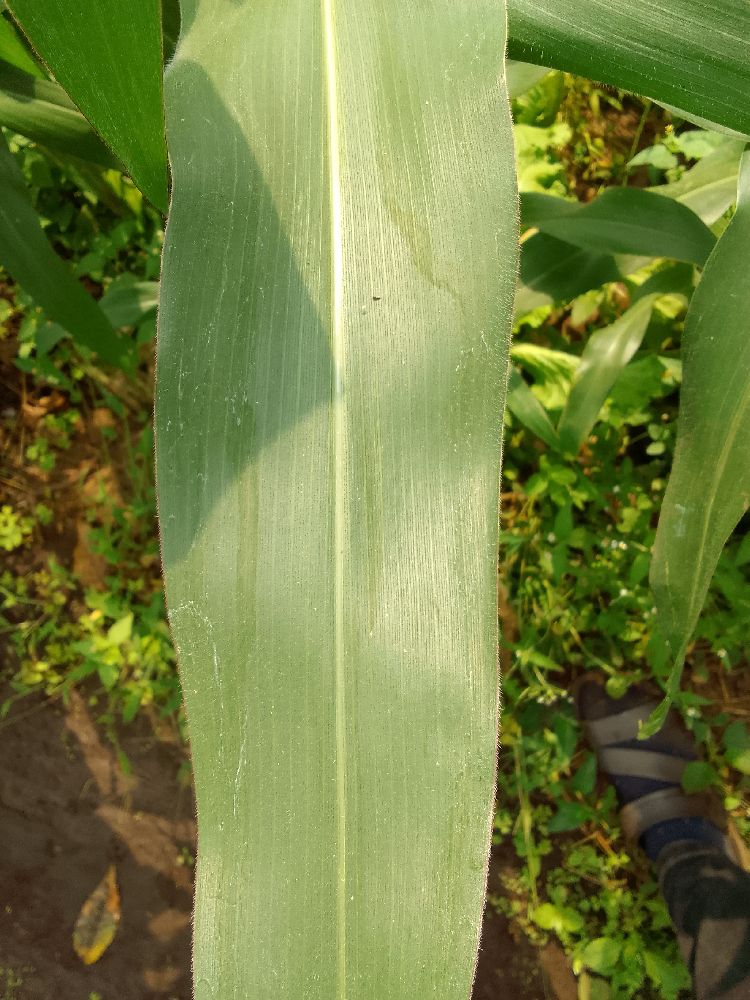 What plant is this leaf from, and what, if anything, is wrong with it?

maize, healthy
